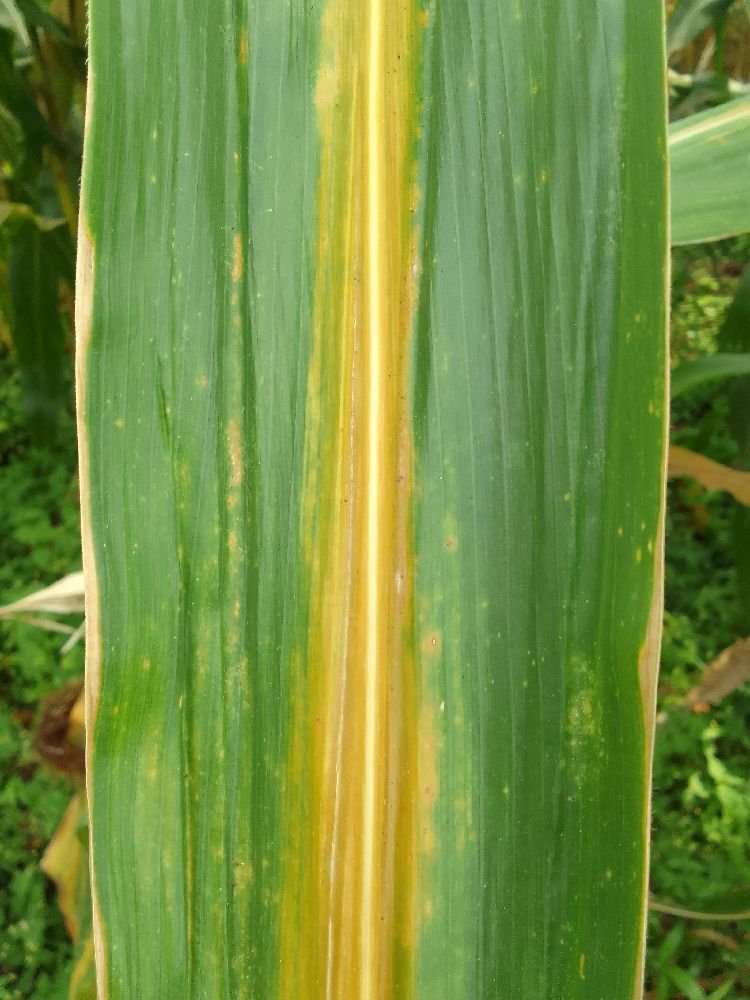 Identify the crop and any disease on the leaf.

maize, maize lethal necrosis
